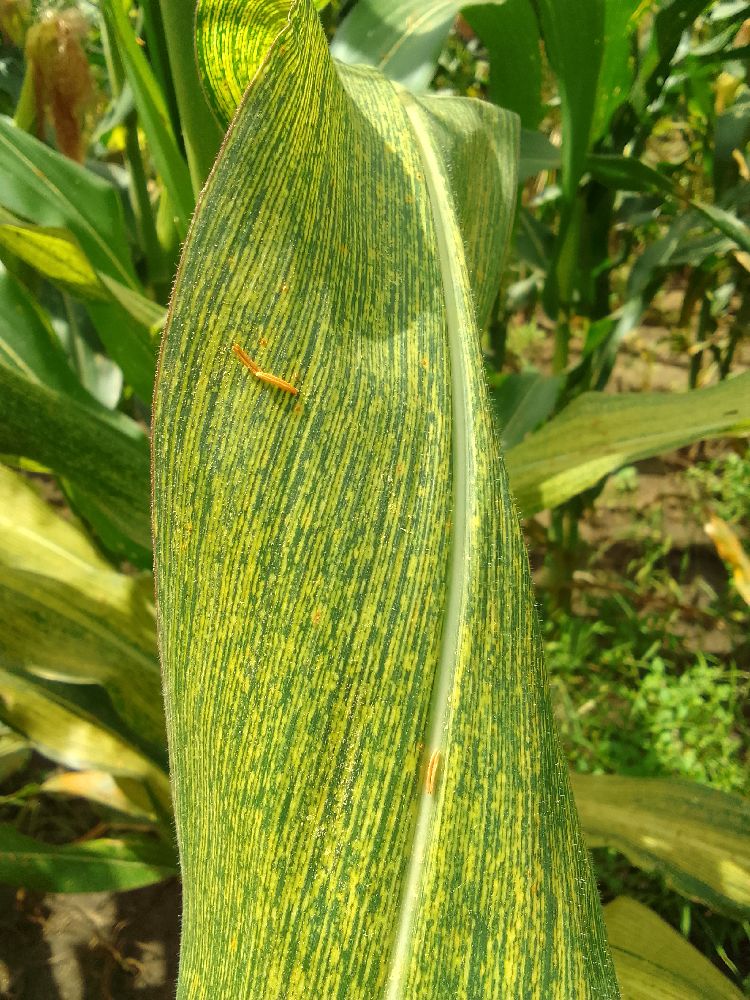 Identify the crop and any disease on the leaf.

maize, maize streak virus
